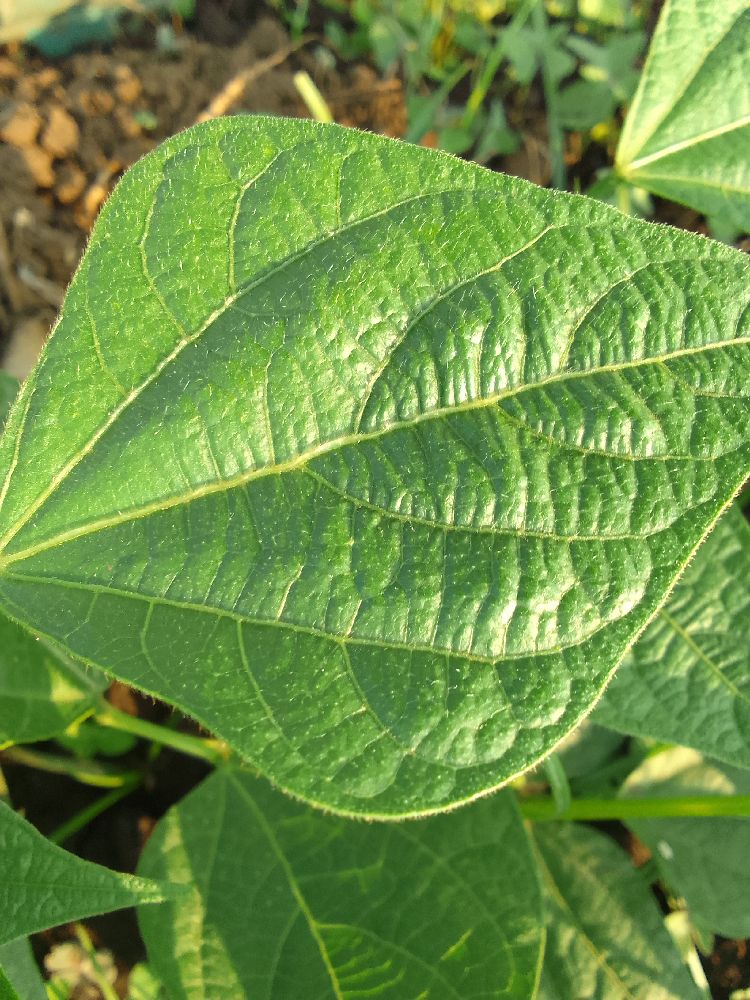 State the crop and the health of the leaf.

common bean, healthy
